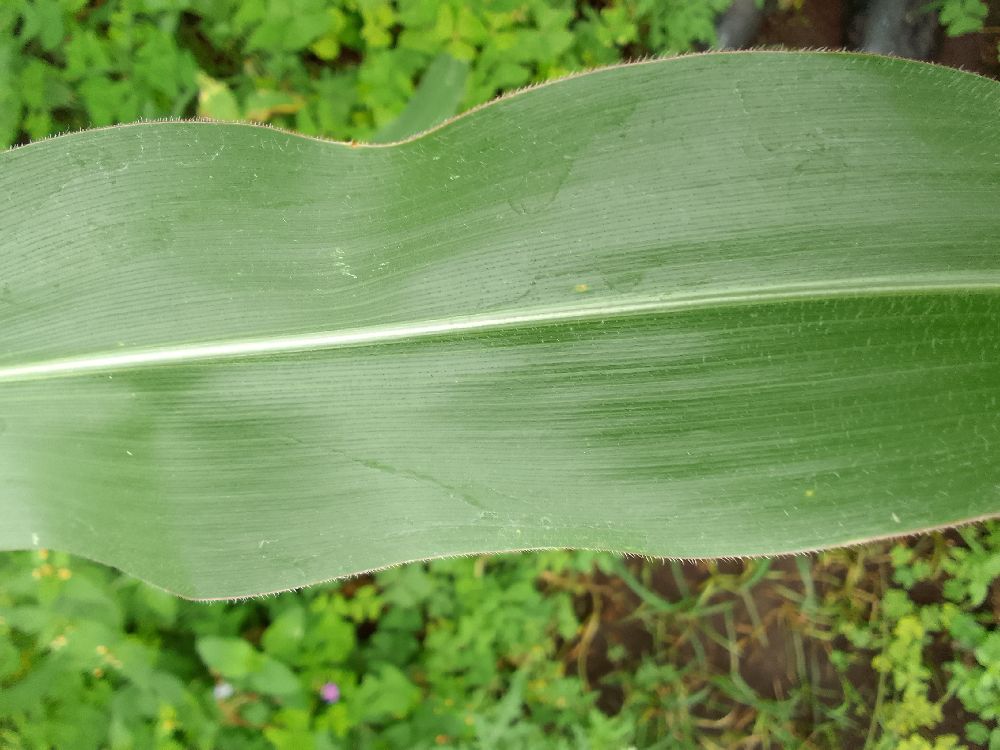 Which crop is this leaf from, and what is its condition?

maize, healthy
